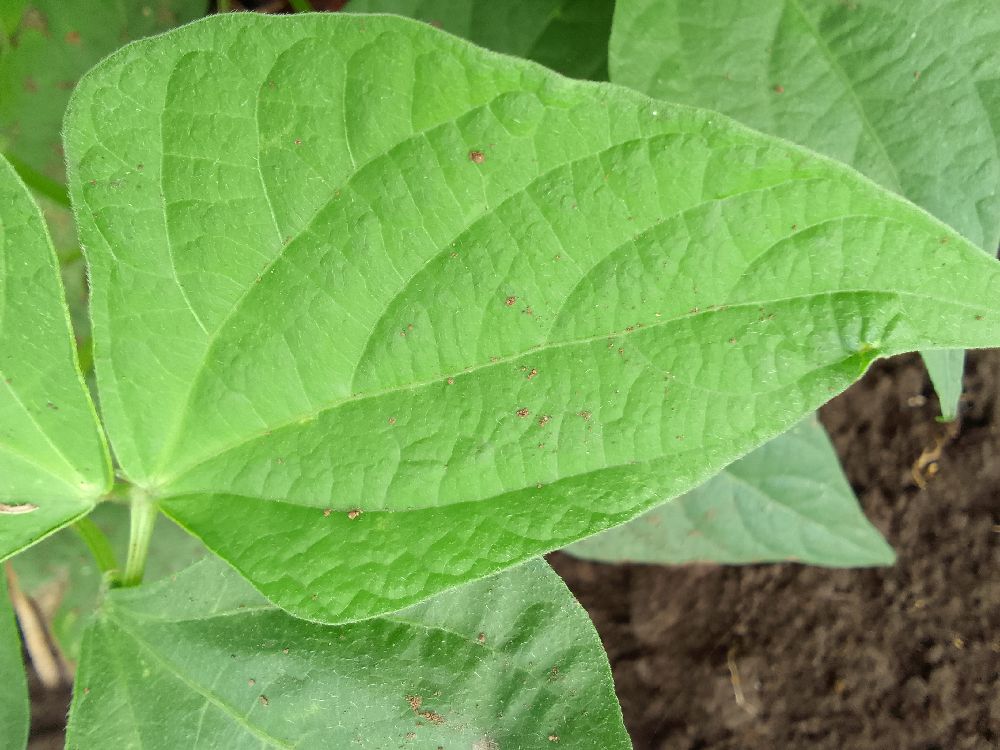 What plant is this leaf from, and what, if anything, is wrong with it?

common bean, healthy
